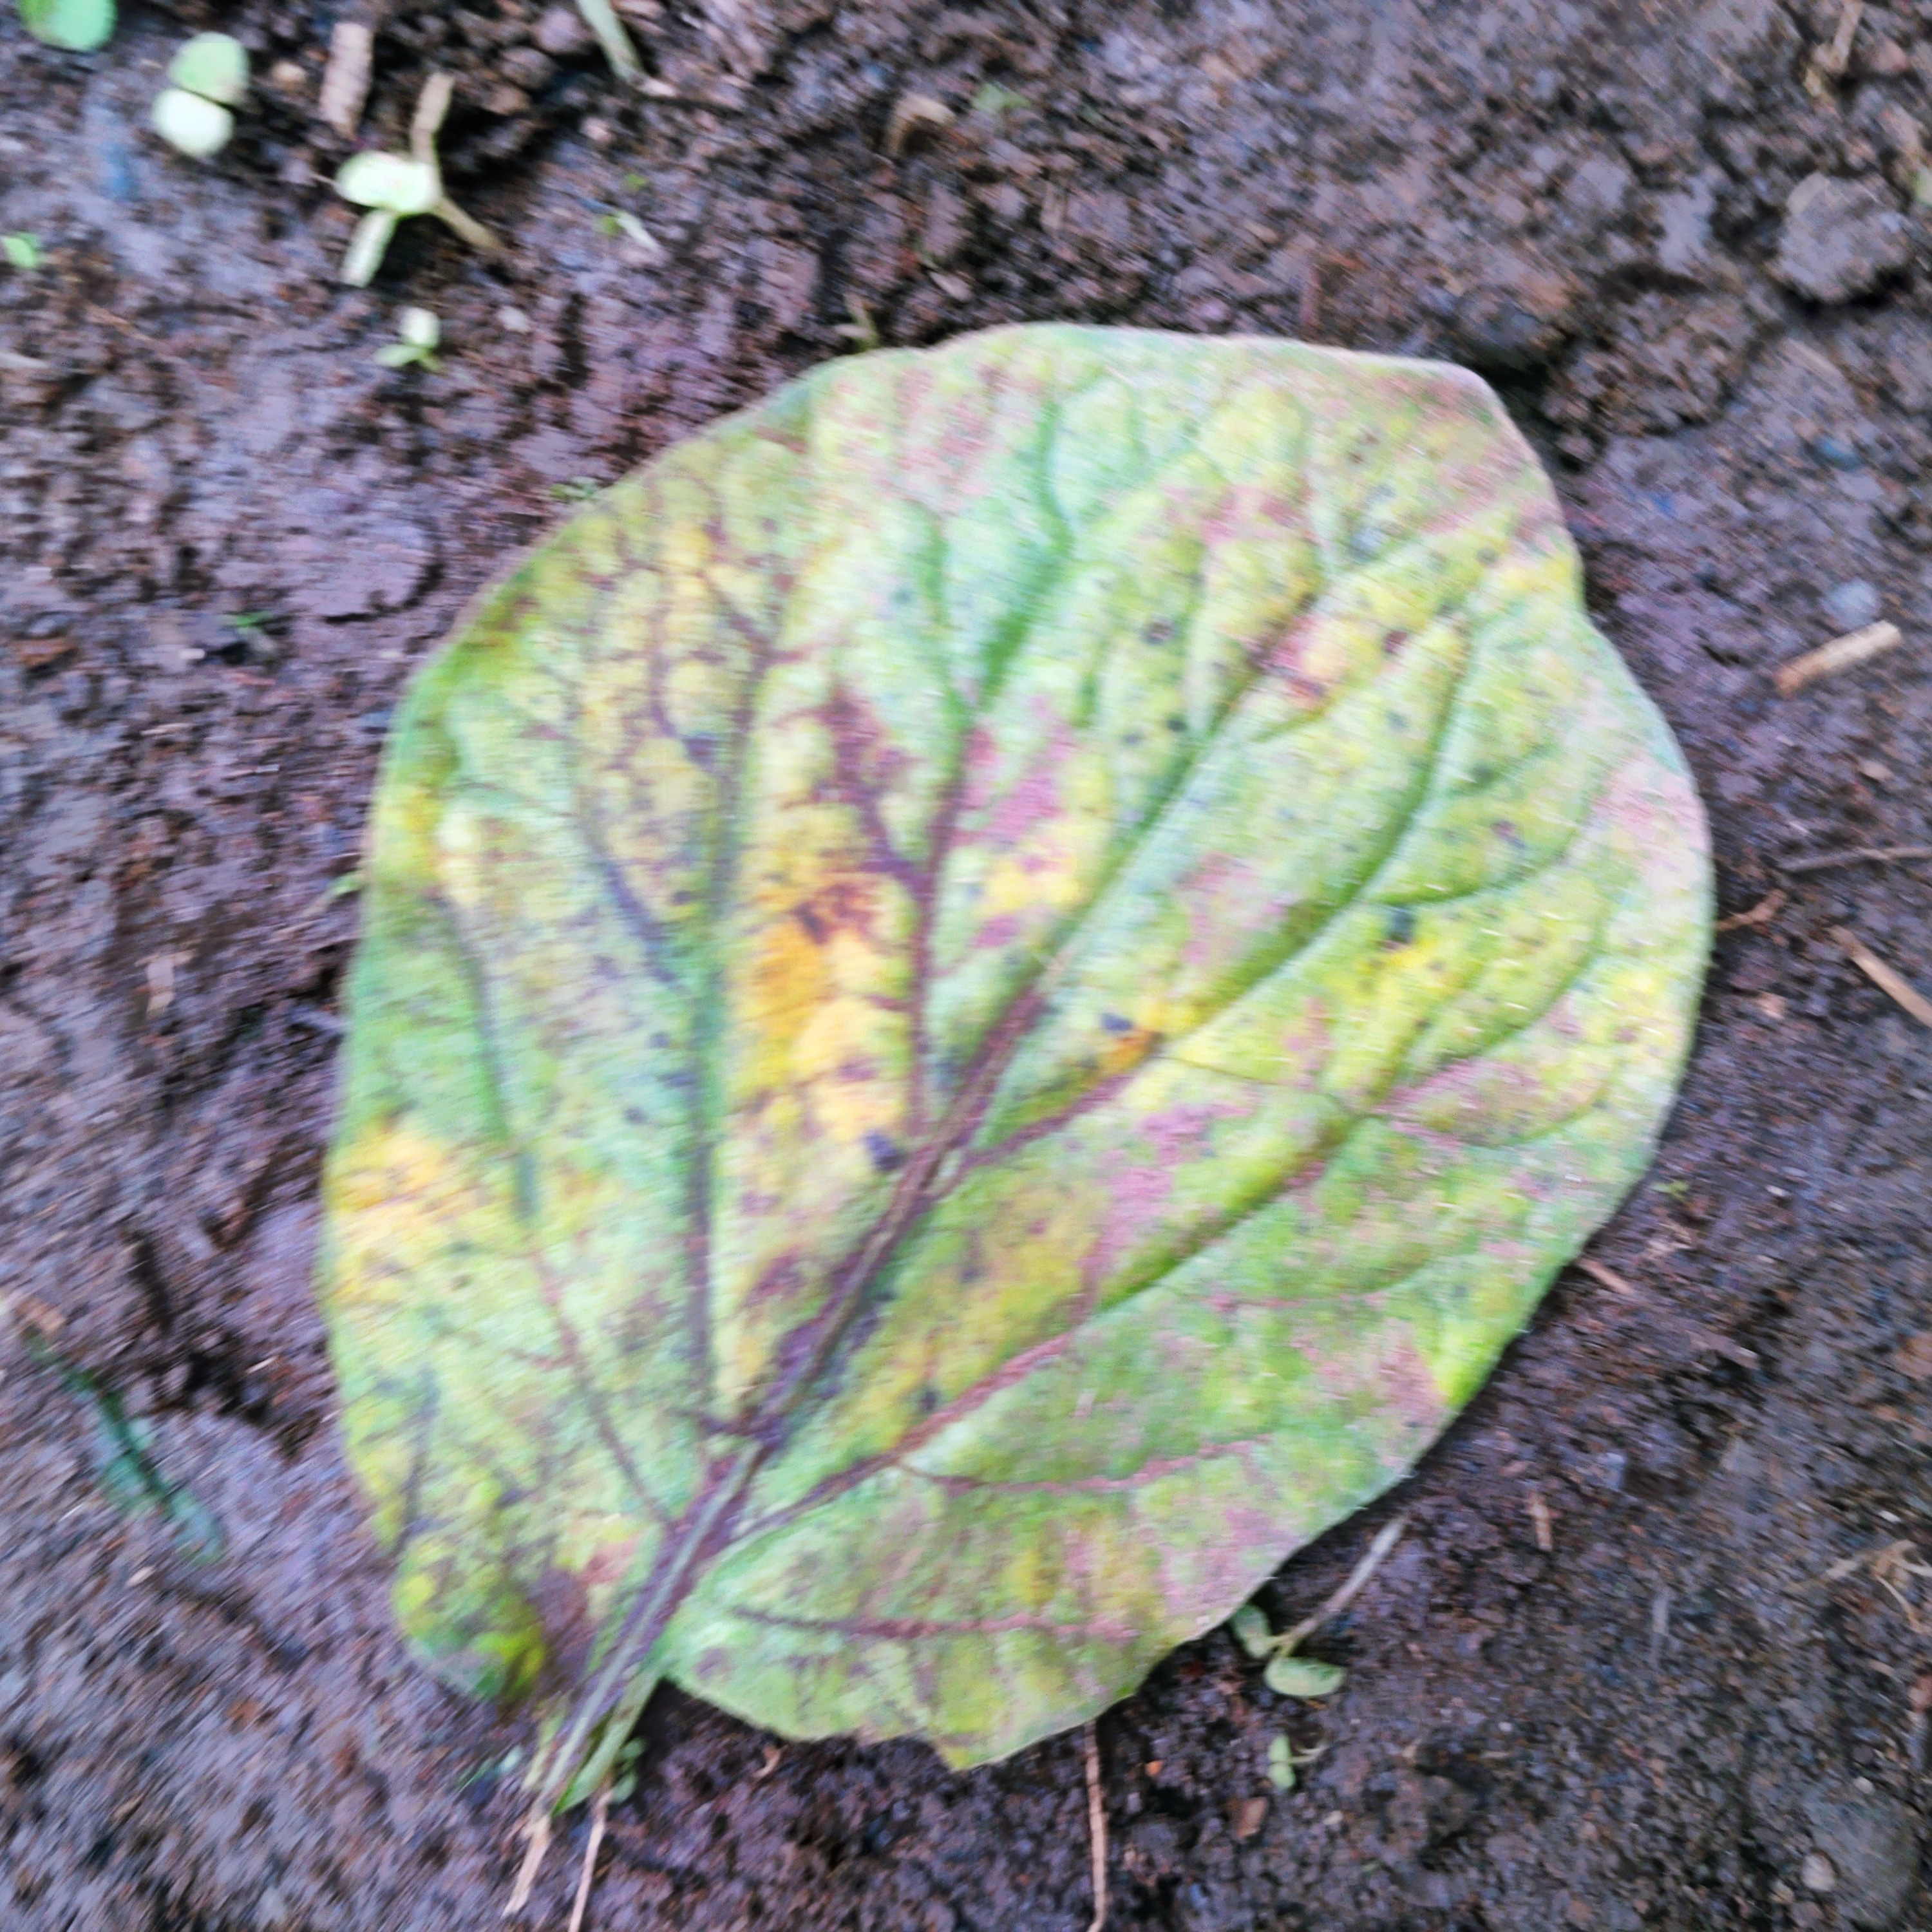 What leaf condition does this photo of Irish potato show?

late blight
